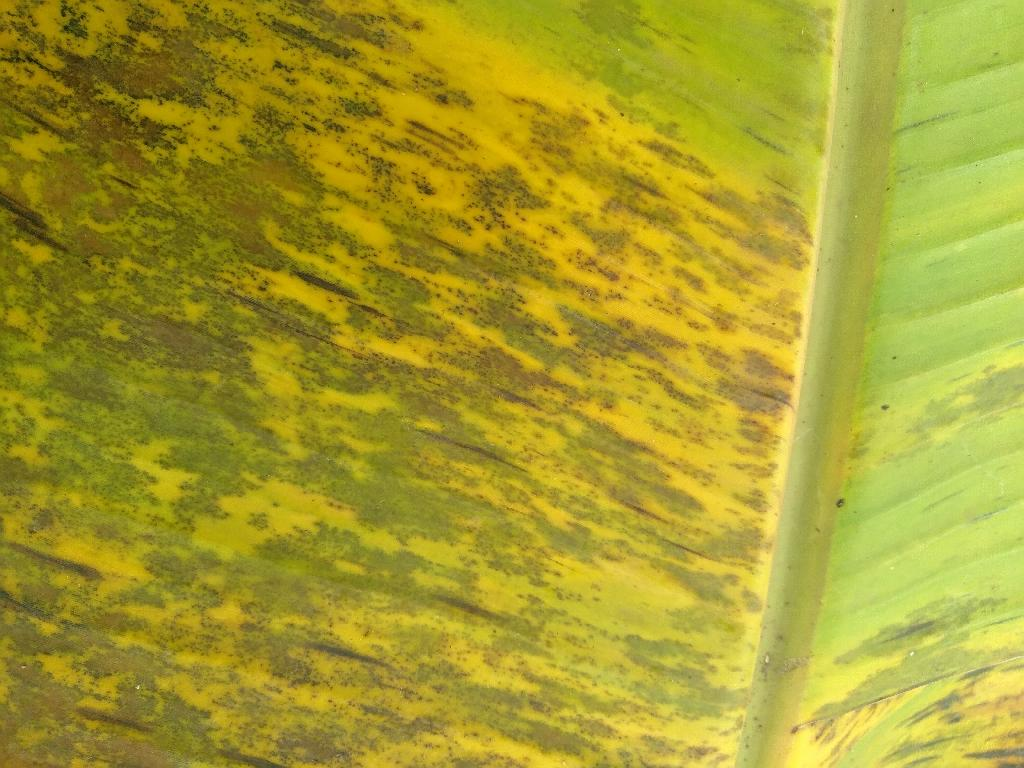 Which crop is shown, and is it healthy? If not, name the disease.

banana, black sigatoka
